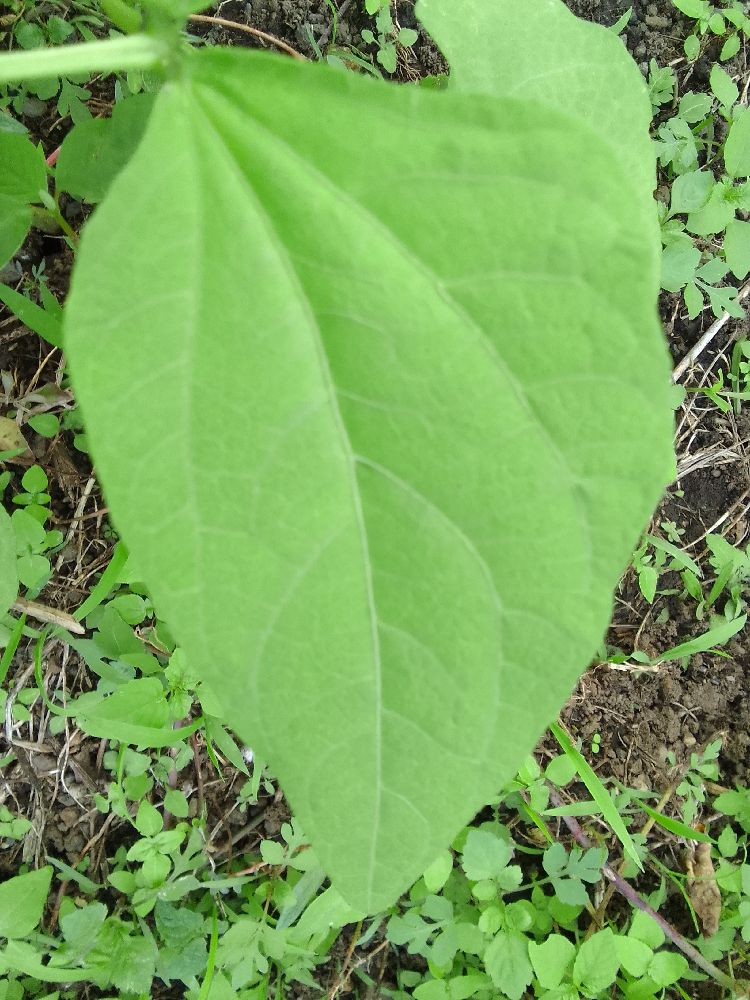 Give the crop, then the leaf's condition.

common bean, healthy
